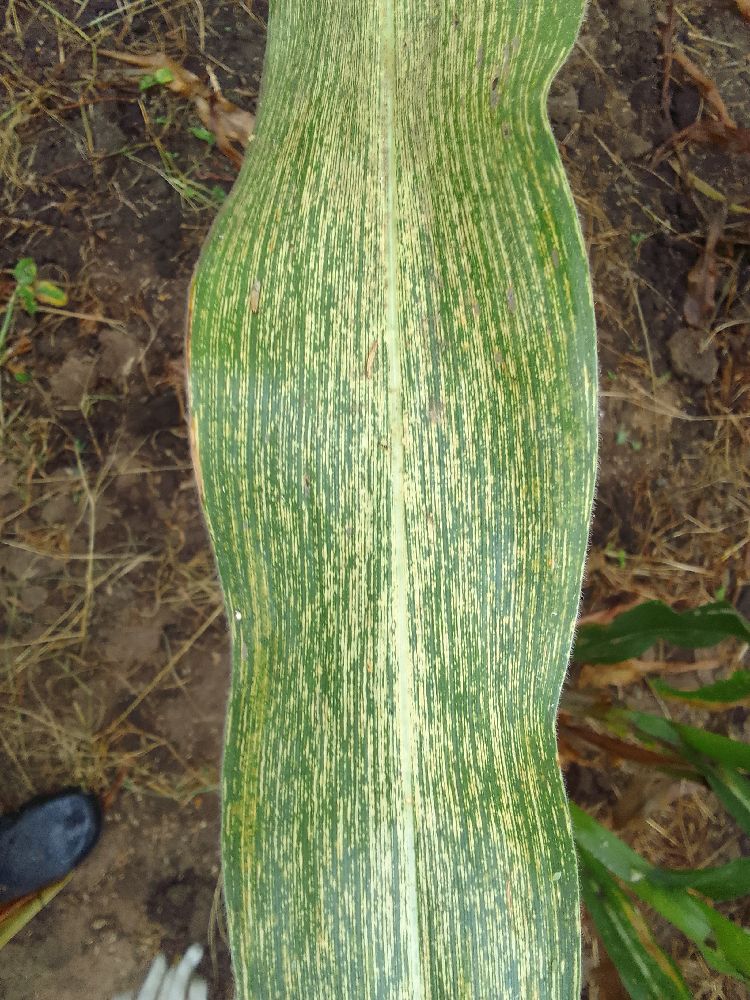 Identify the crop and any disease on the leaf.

maize, maize streak virus
